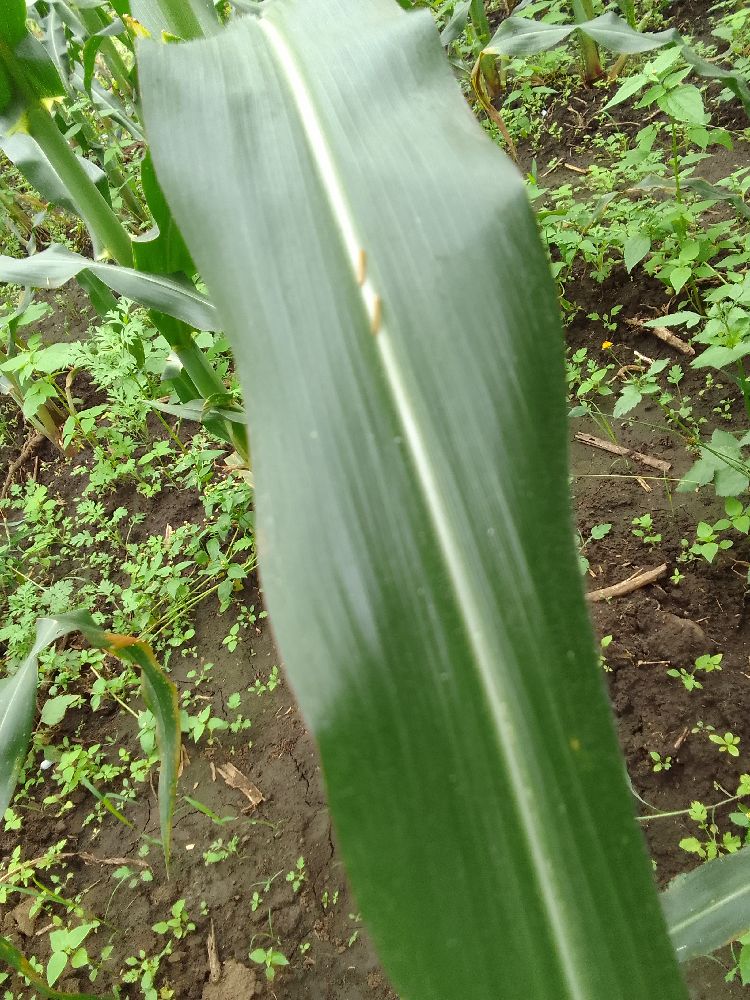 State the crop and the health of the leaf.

maize, healthy
